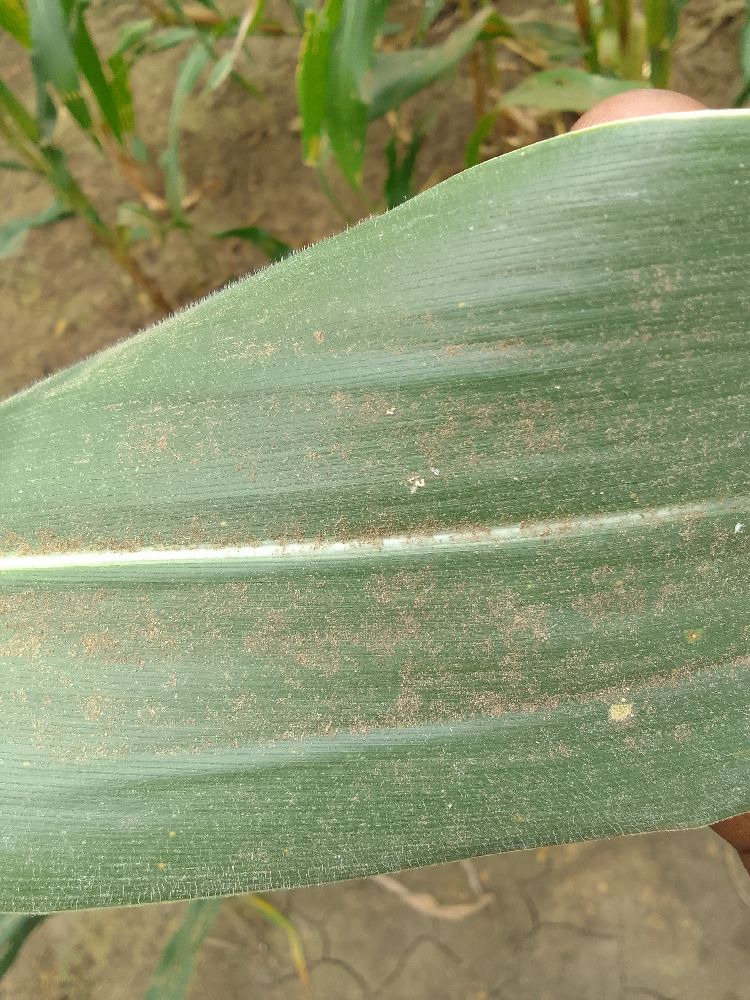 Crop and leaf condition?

maize, healthy
